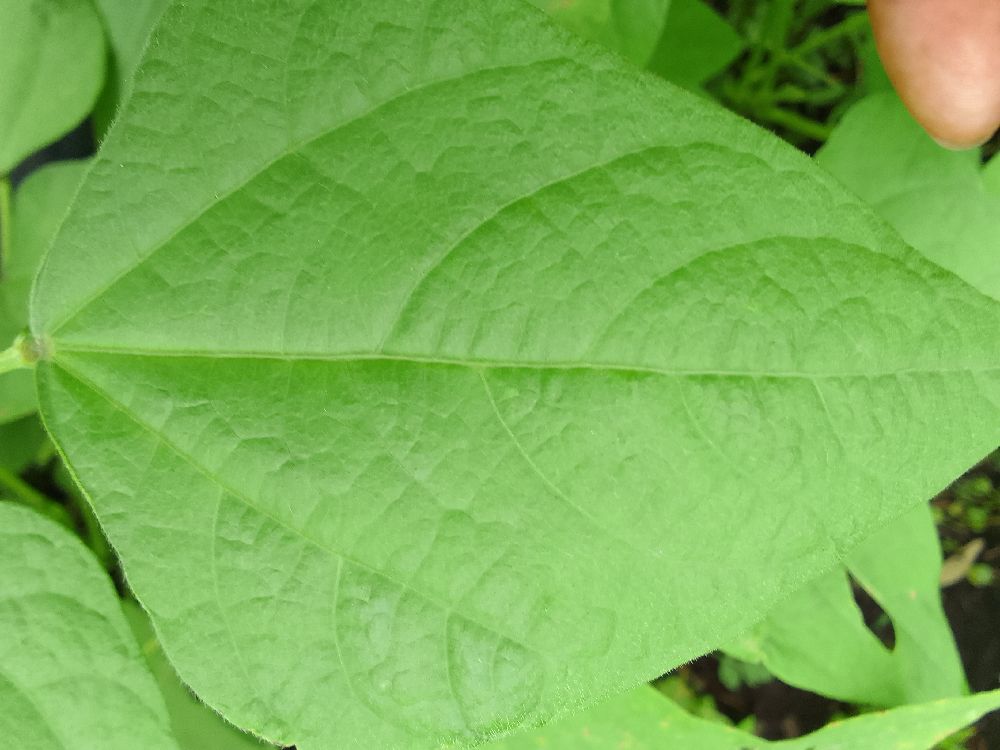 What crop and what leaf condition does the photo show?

common bean, healthy
